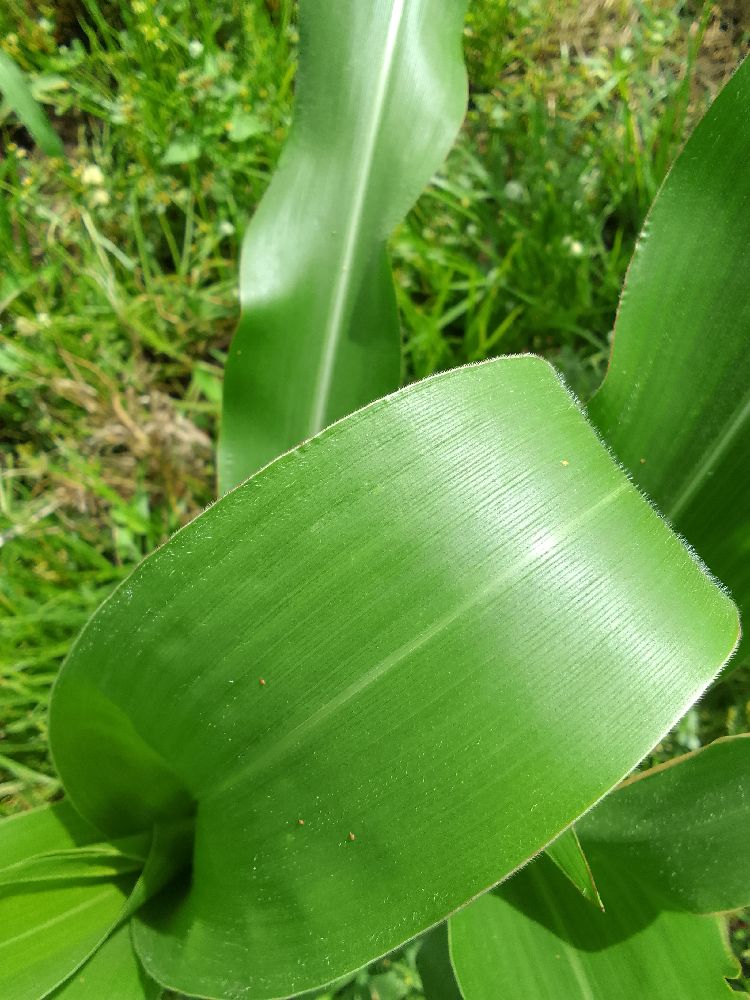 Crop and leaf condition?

maize, healthy
